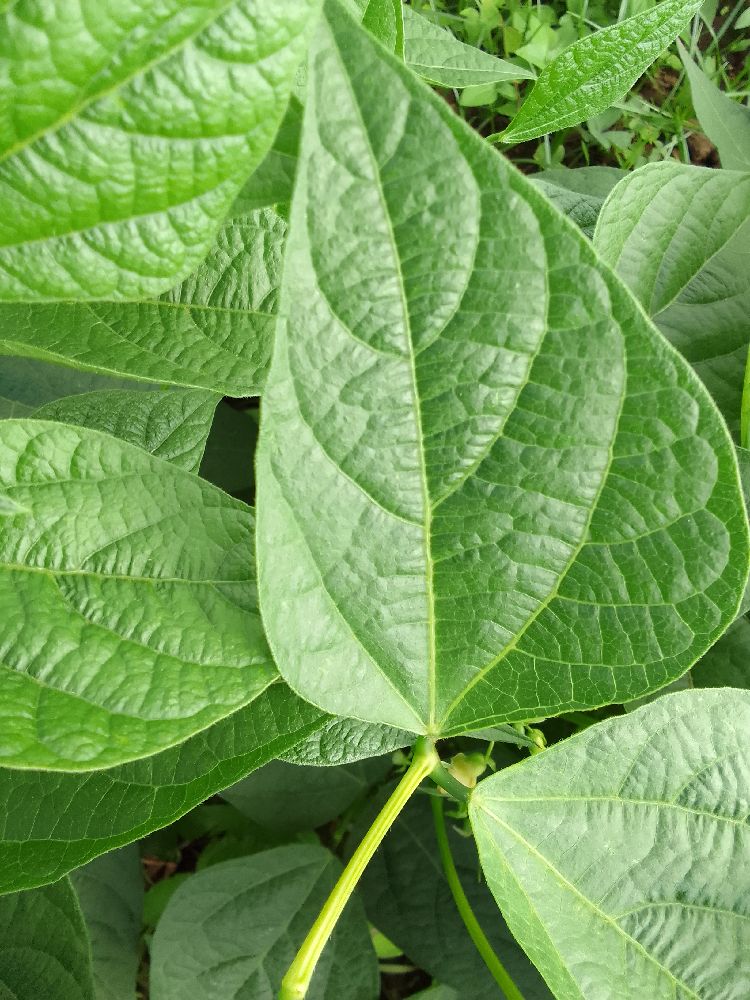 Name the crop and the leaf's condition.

common bean, healthy
